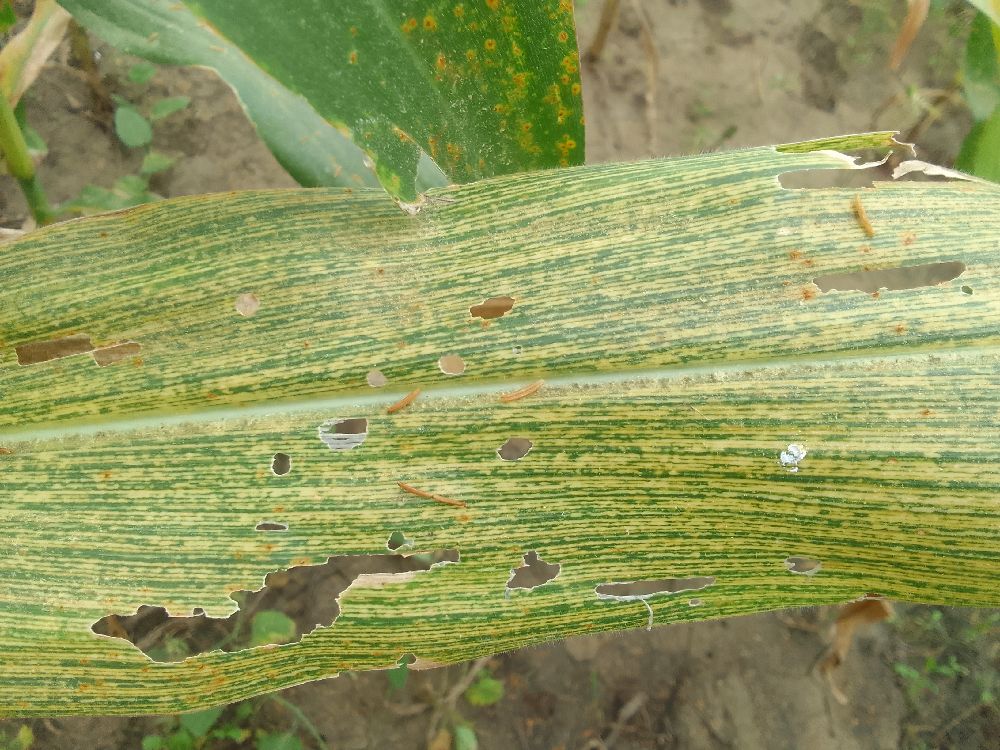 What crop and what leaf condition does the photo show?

maize, maize streak virus
